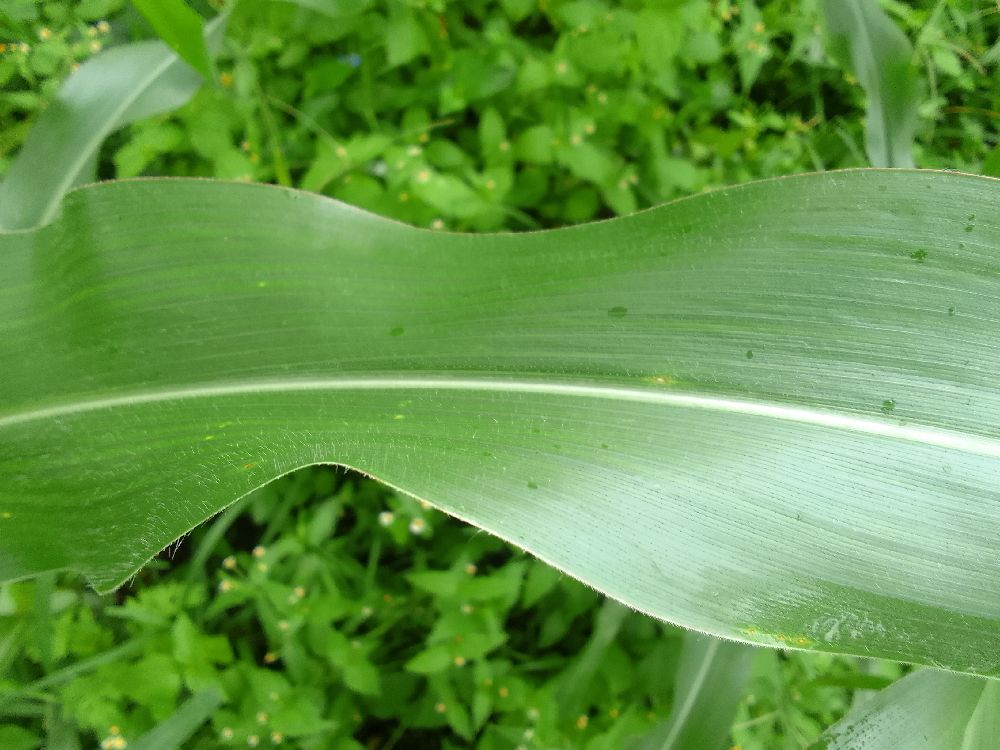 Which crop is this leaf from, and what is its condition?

maize, healthy
